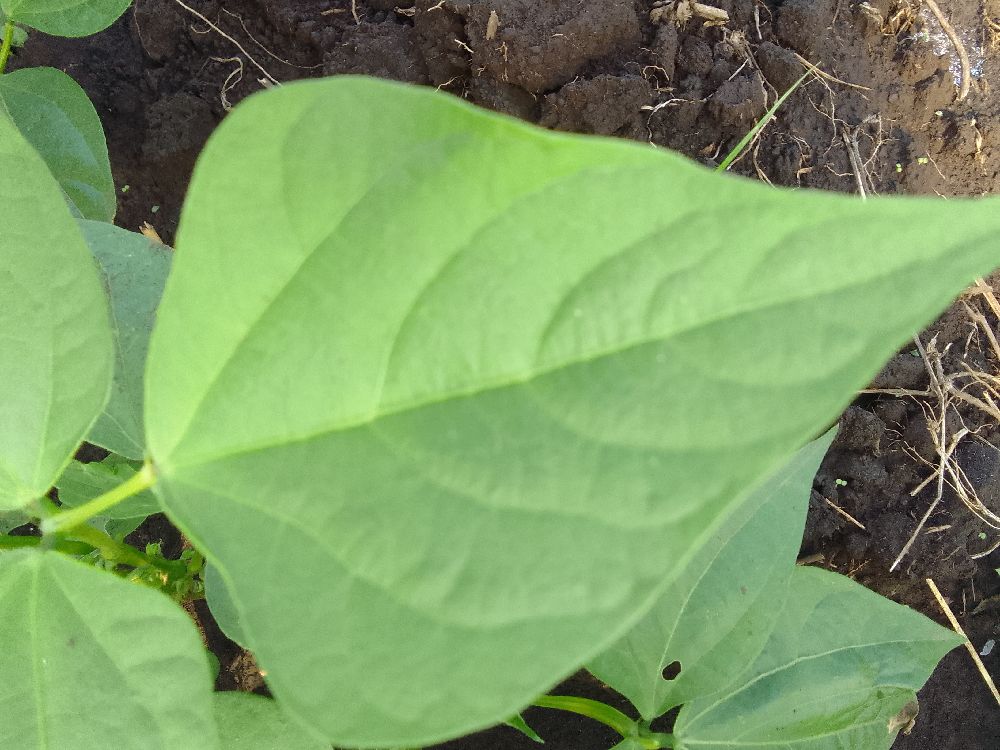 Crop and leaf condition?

common bean, healthy
